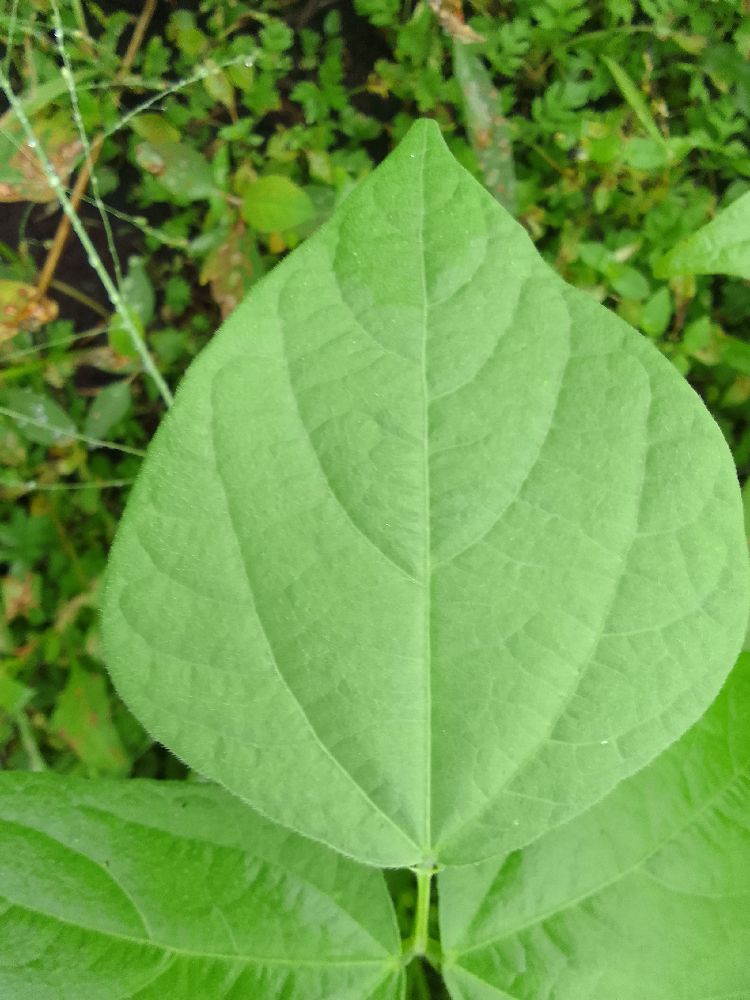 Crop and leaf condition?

common bean, healthy
